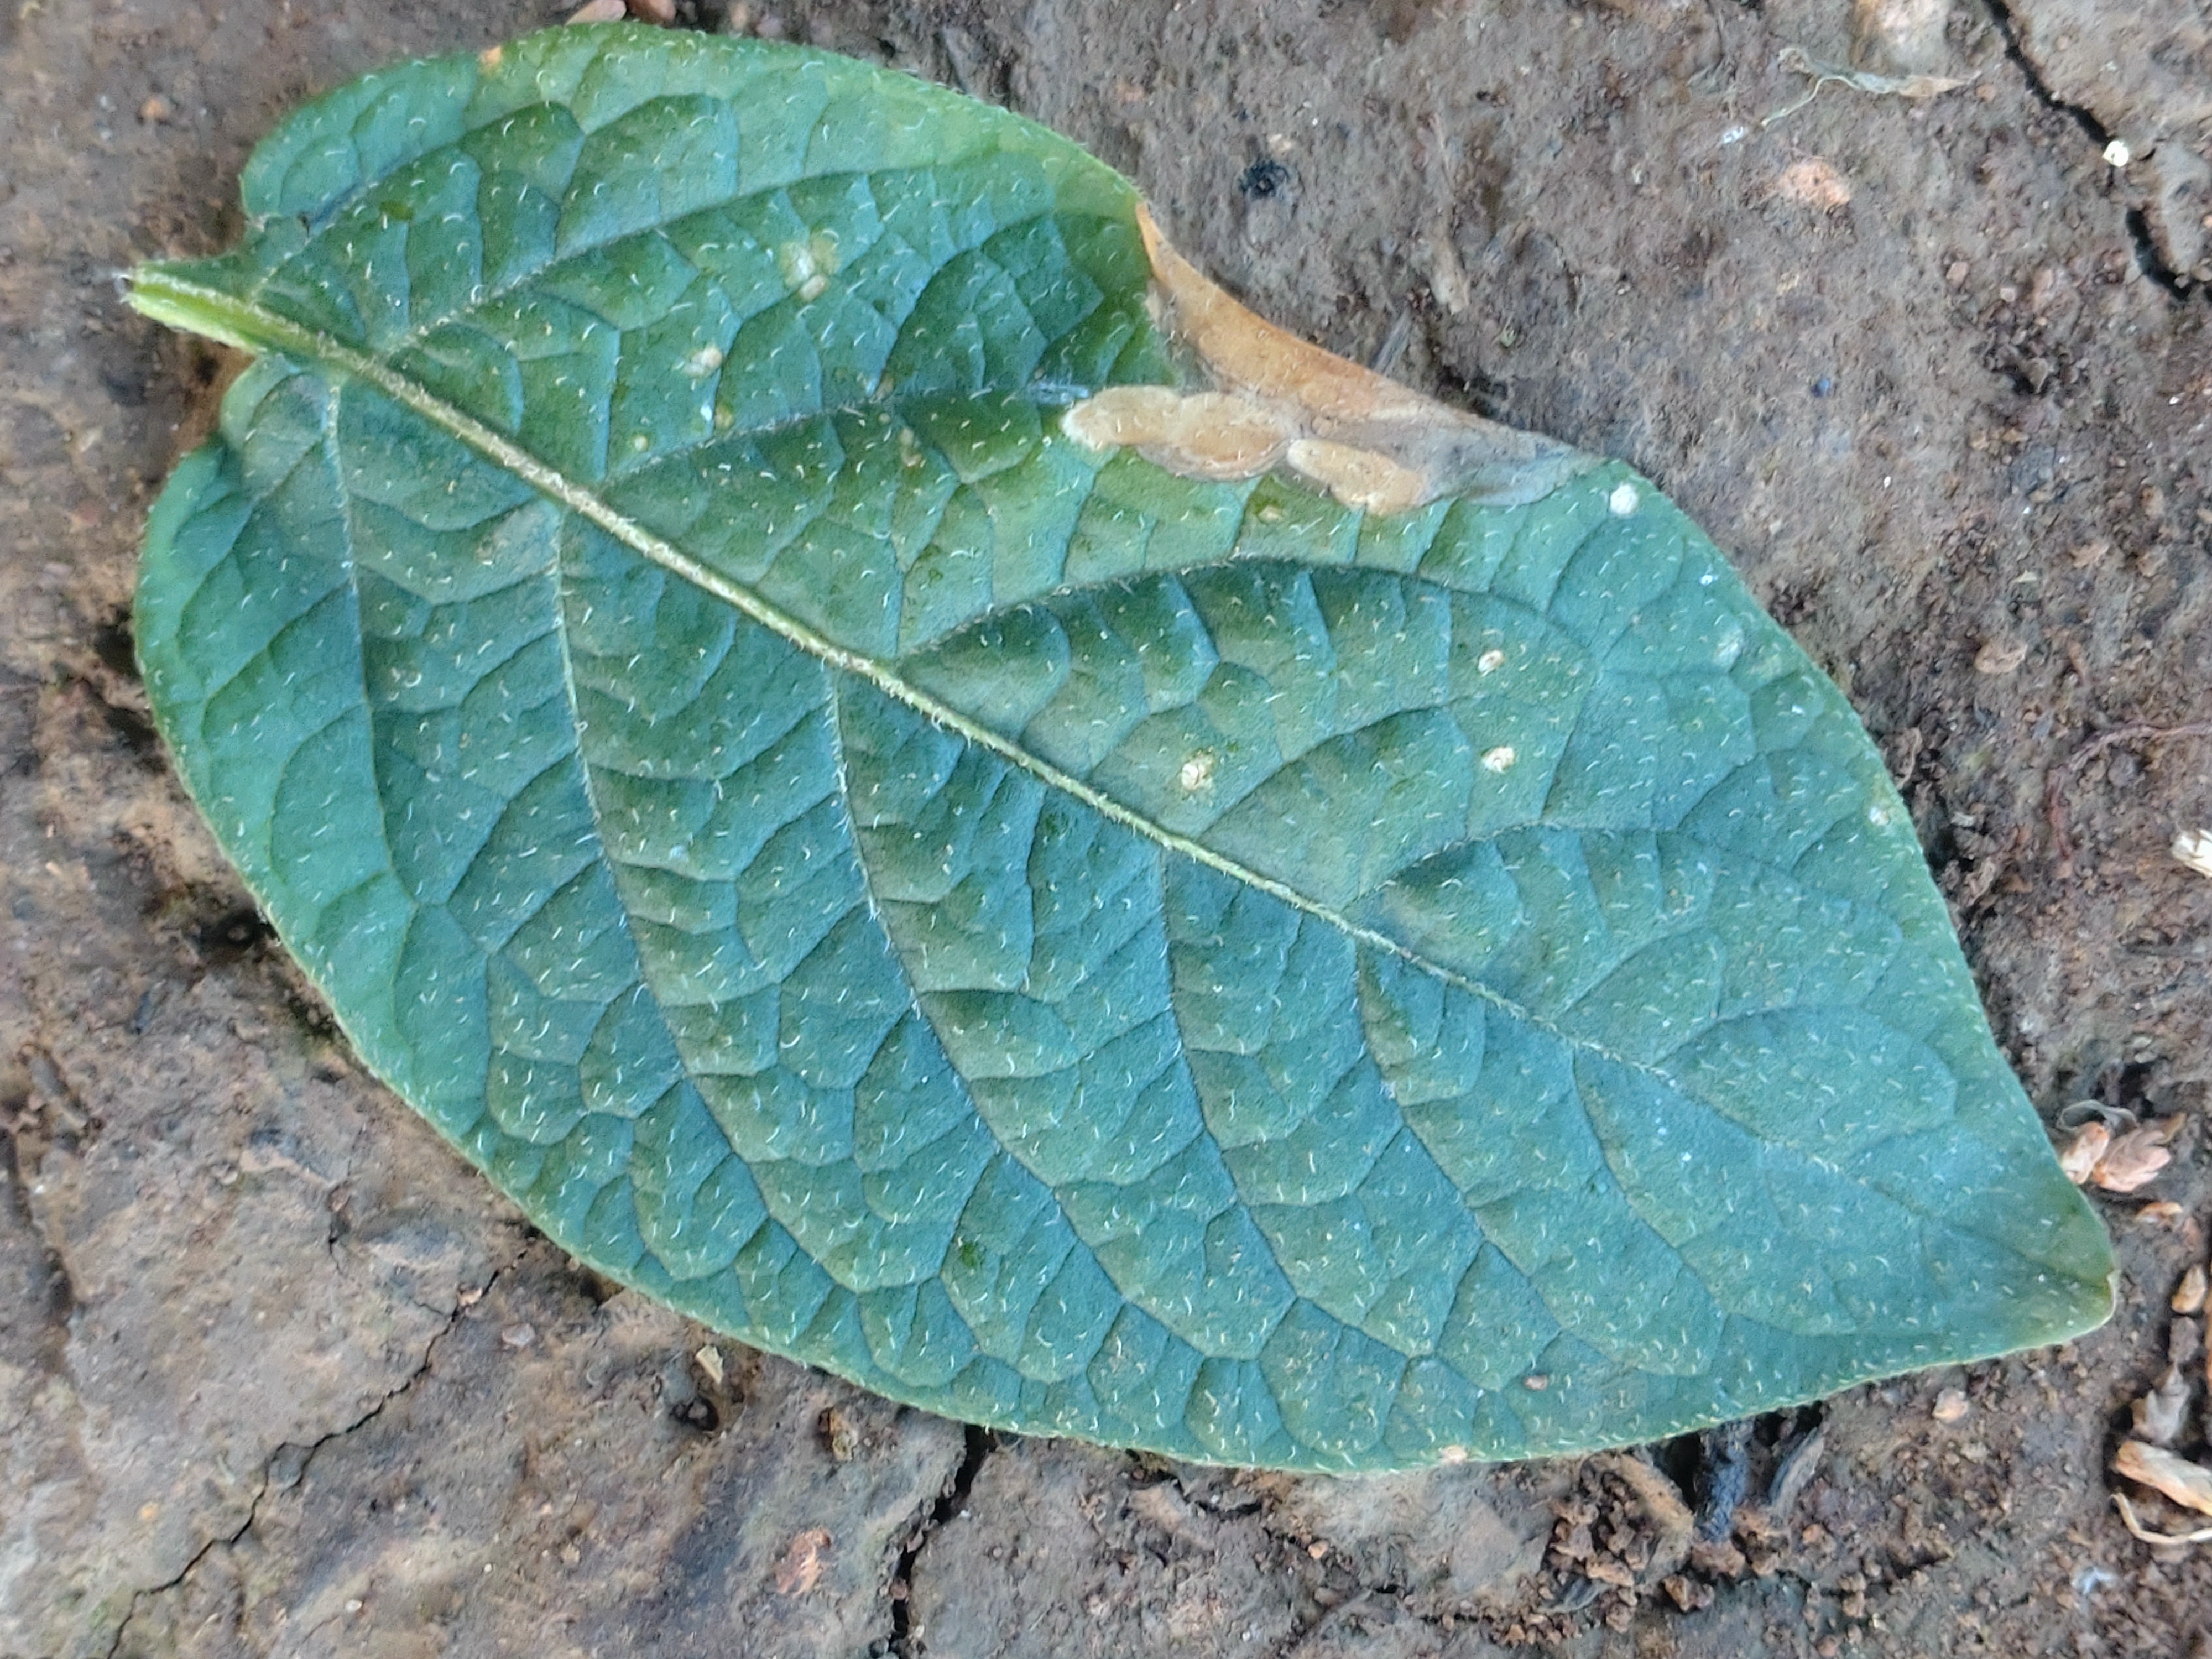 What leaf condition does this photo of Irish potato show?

early blight
